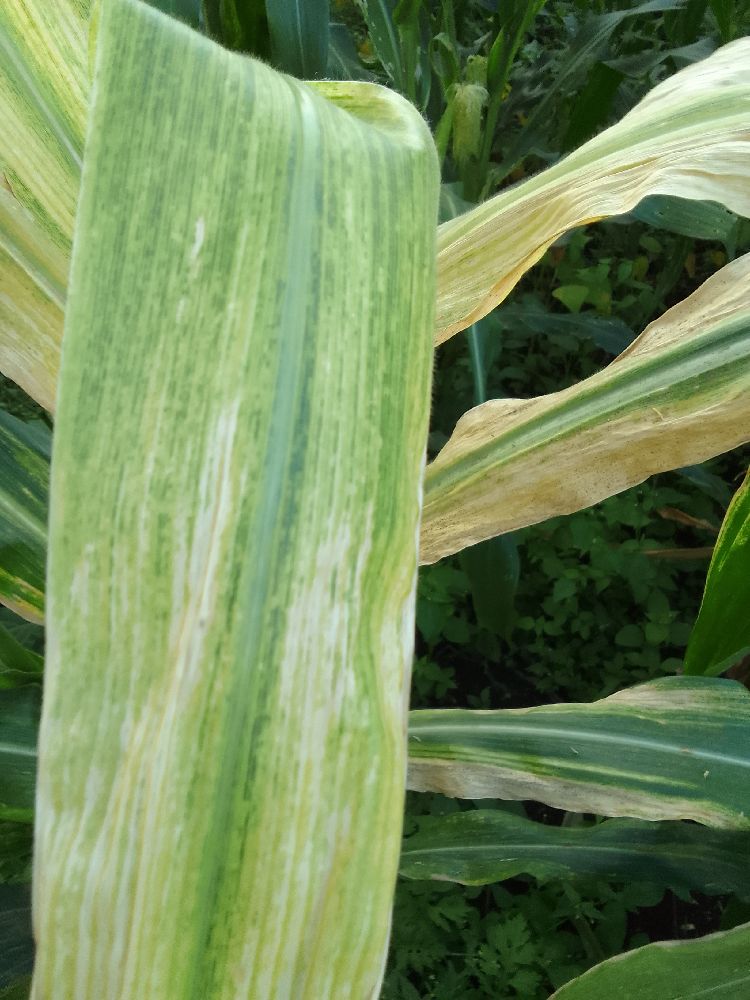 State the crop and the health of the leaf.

maize, maize lethal necrosis
